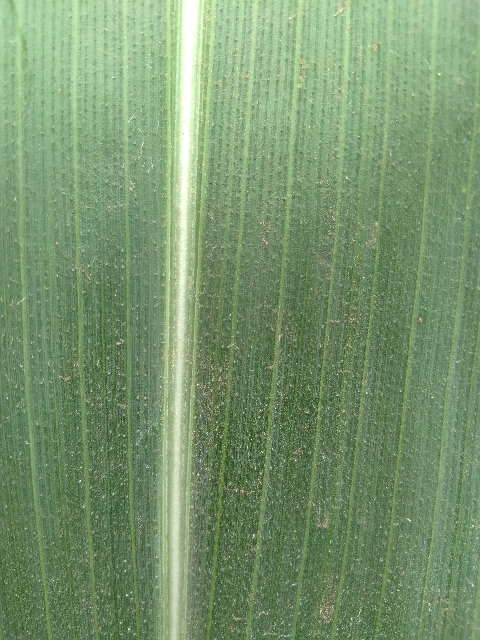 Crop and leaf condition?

maize, healthy
